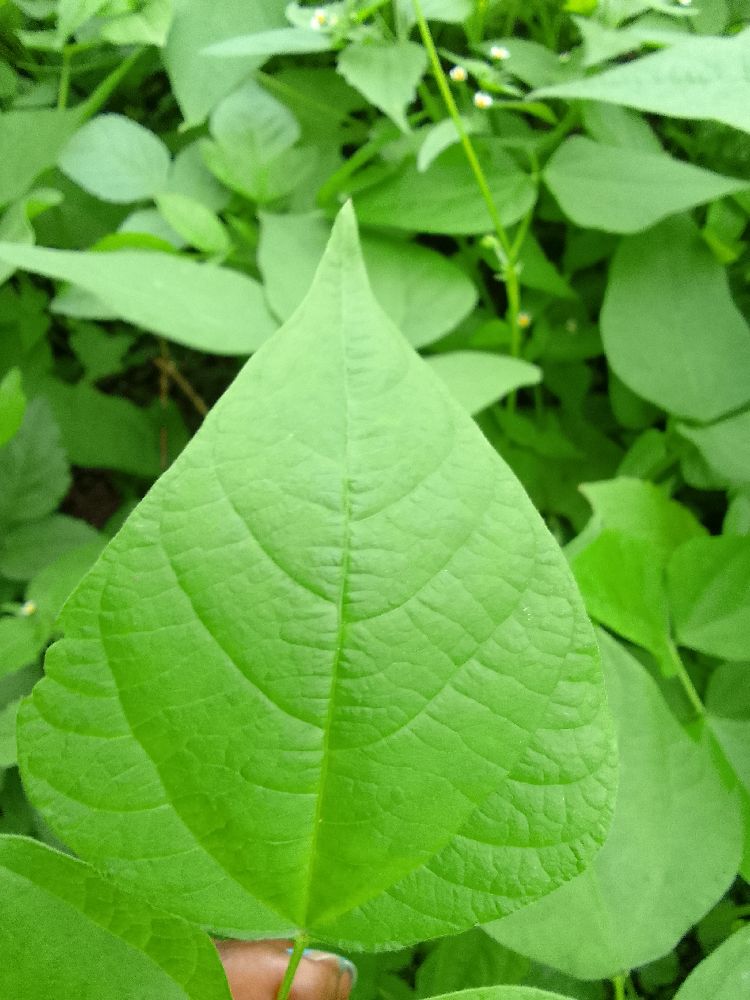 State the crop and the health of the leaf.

common bean, healthy
